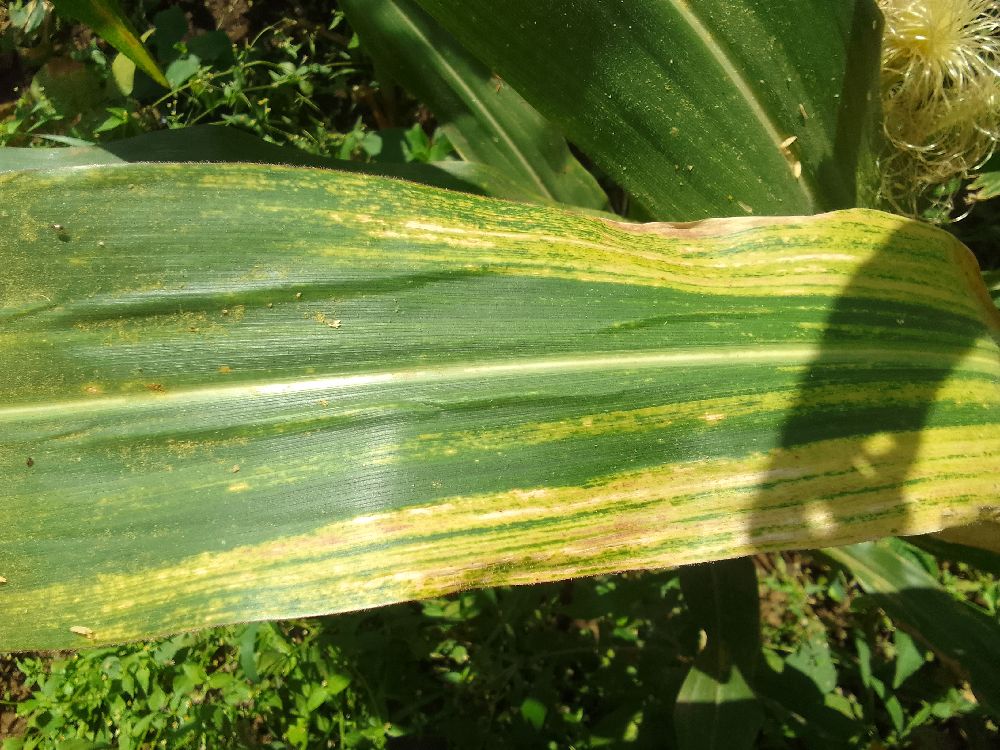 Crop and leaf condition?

maize, maize lethal necrosis
